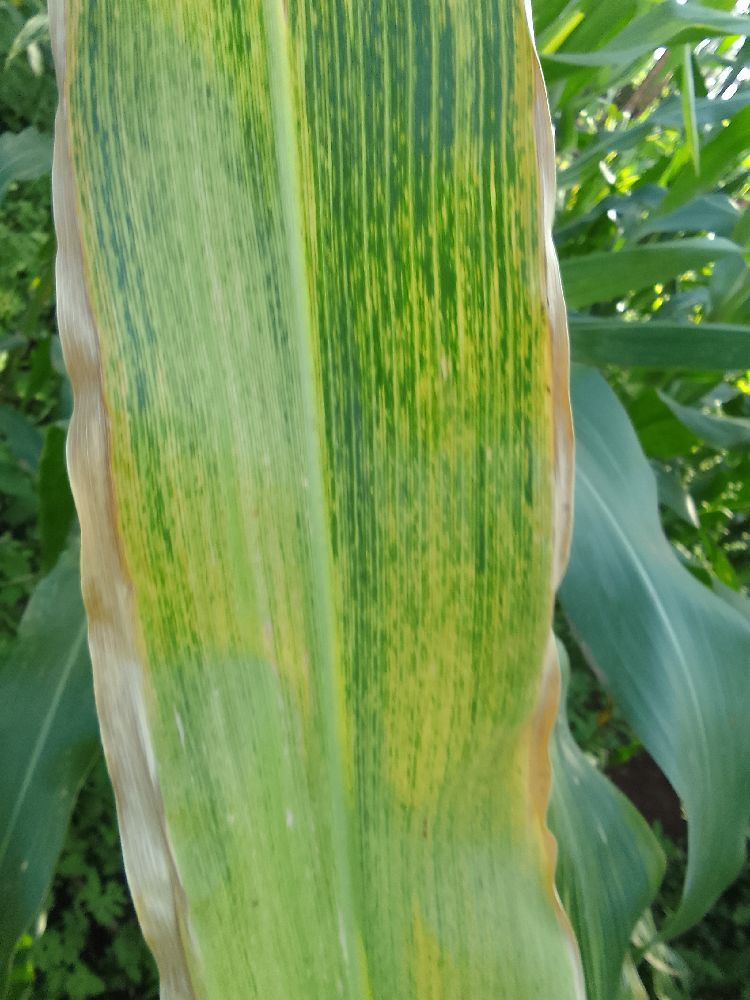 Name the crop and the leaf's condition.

maize, maize lethal necrosis
